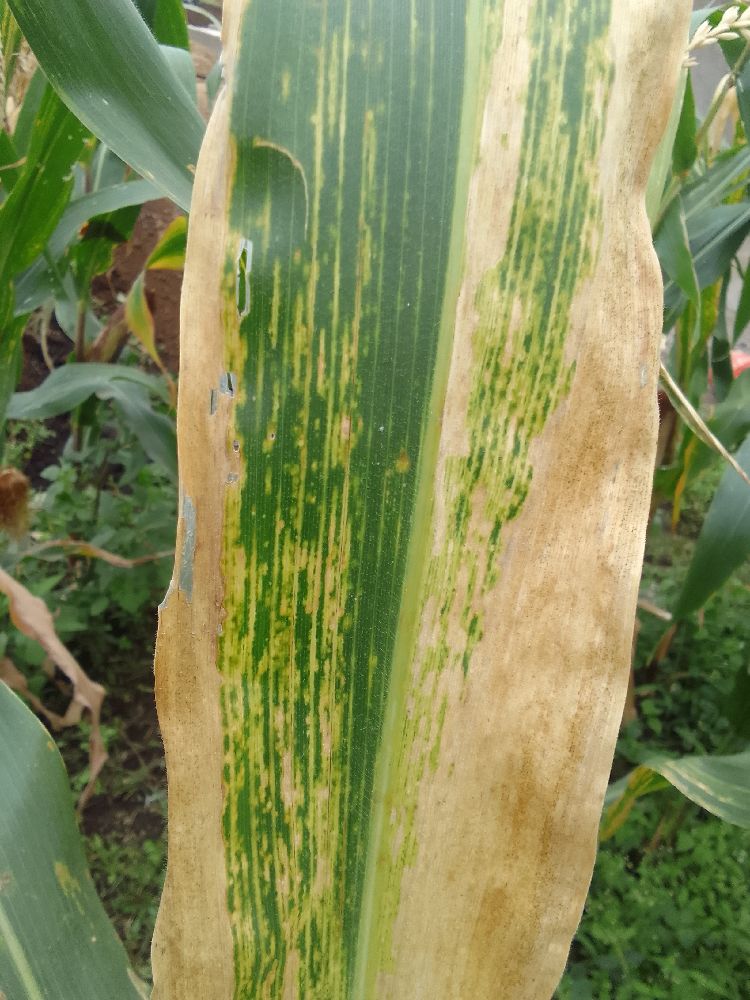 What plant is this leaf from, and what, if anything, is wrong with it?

maize, maize lethal necrosis
